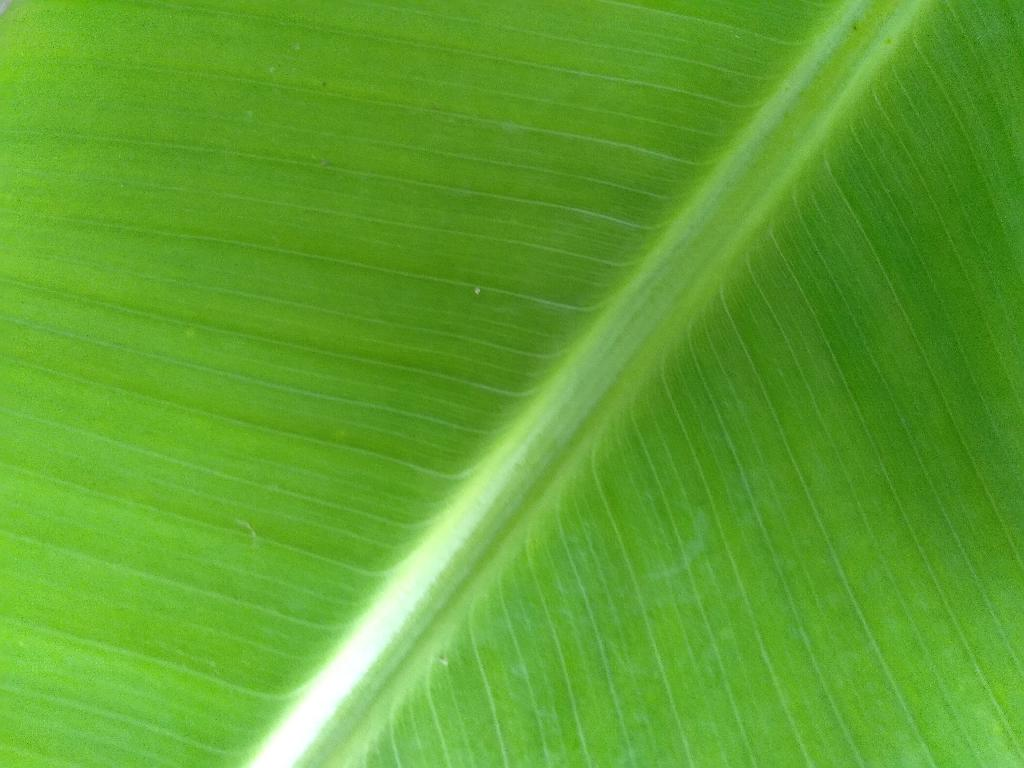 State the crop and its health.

banana, healthy
